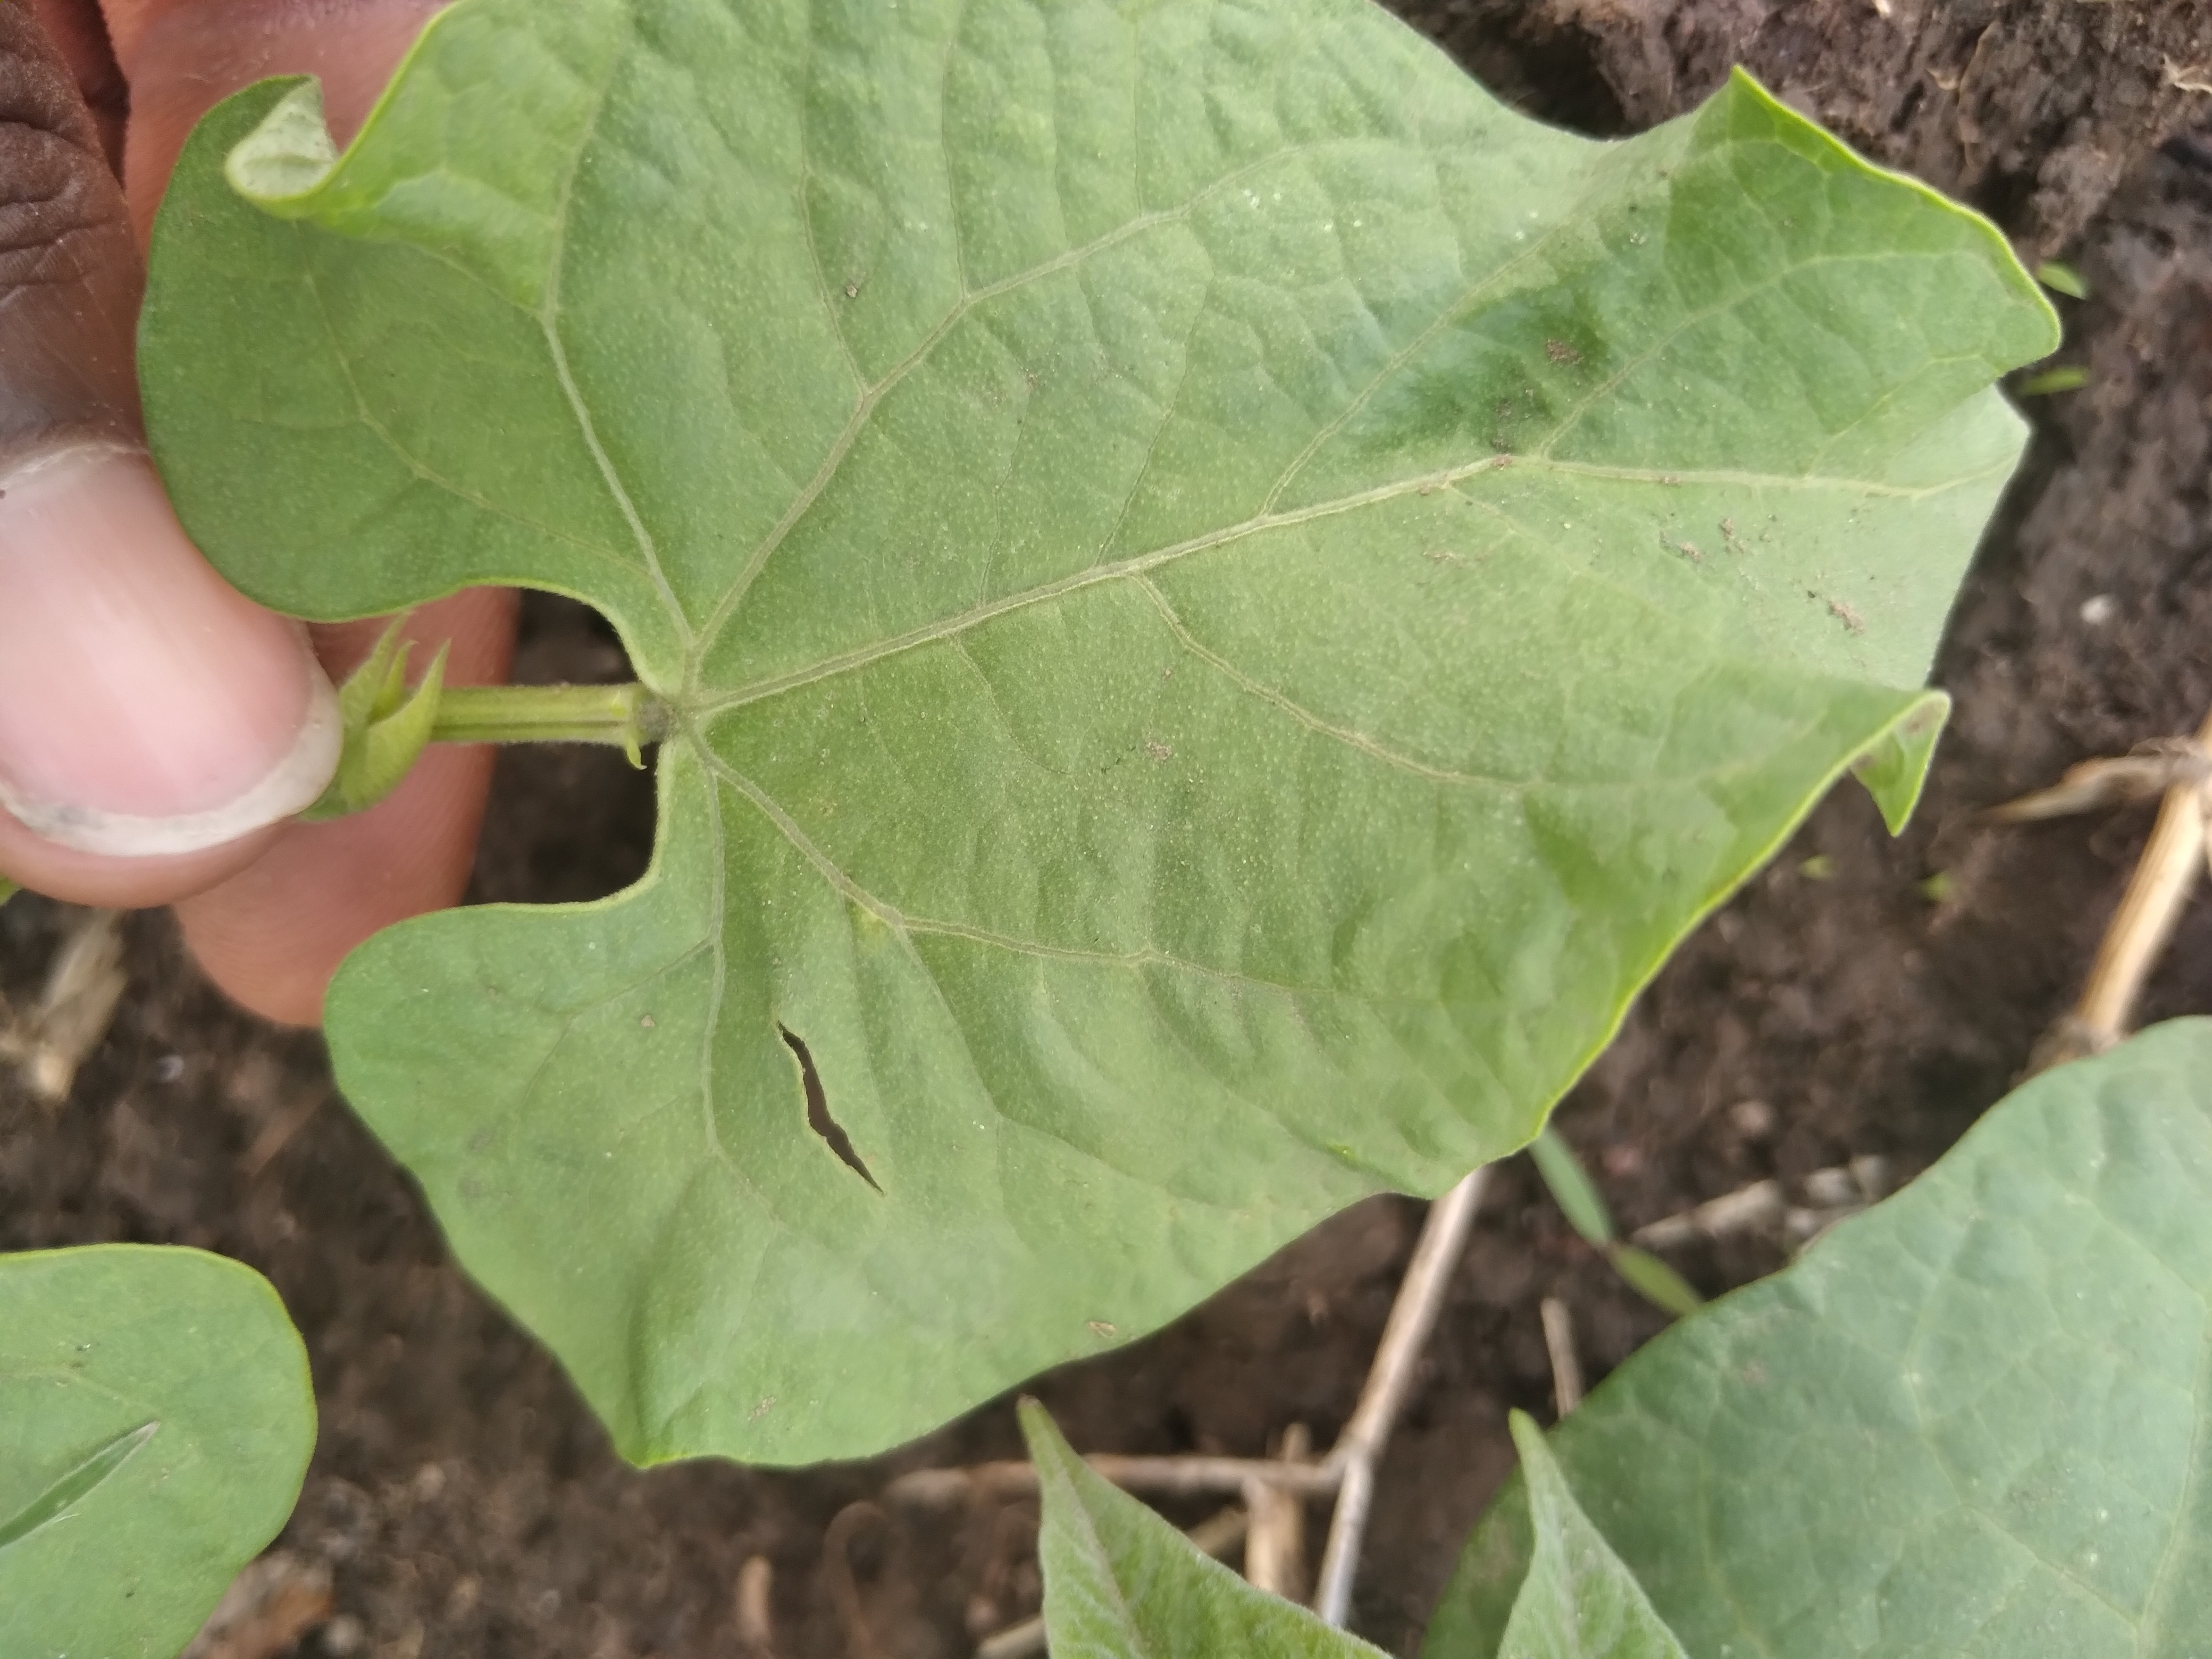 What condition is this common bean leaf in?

healthy
